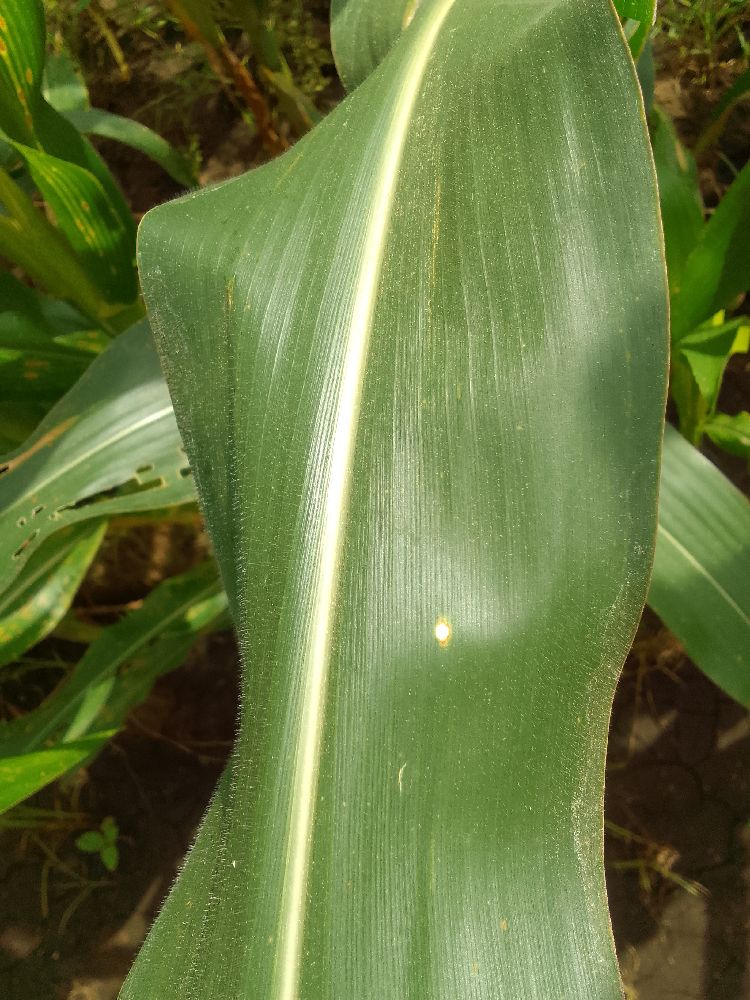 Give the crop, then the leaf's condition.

maize, healthy
